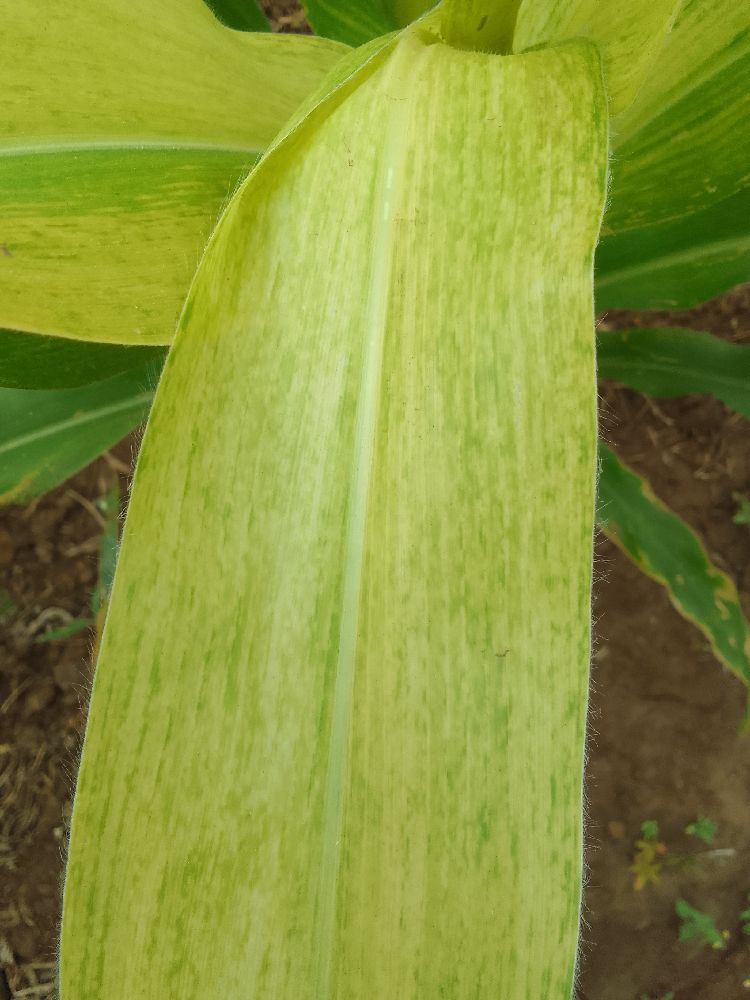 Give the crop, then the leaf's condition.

maize, maize lethal necrosis
